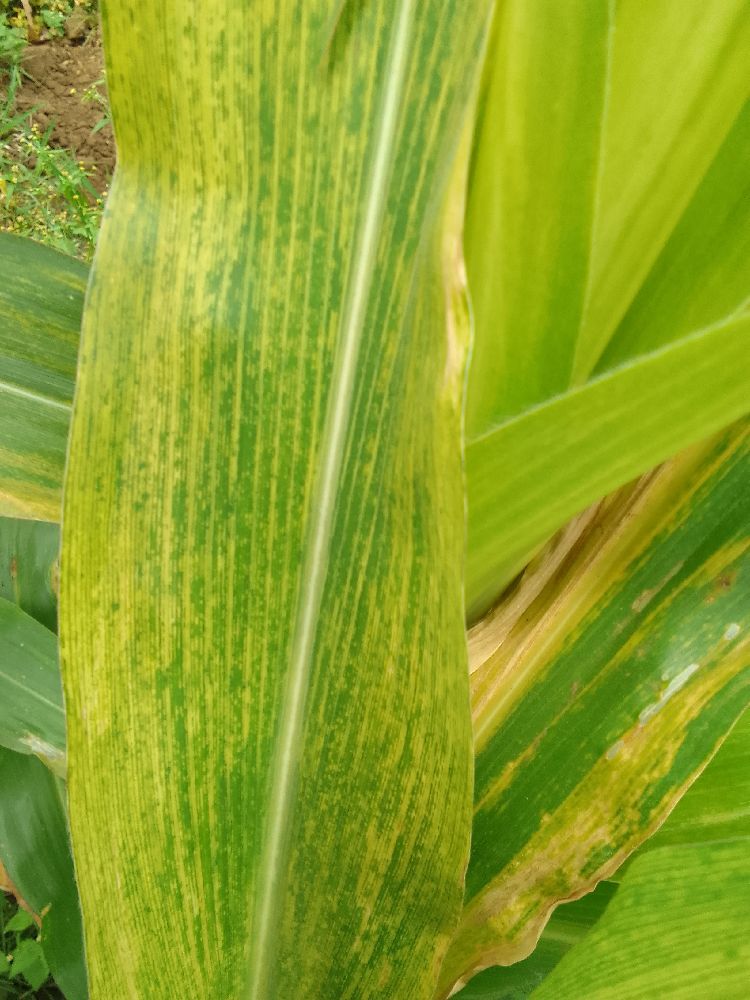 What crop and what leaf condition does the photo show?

maize, maize lethal necrosis
